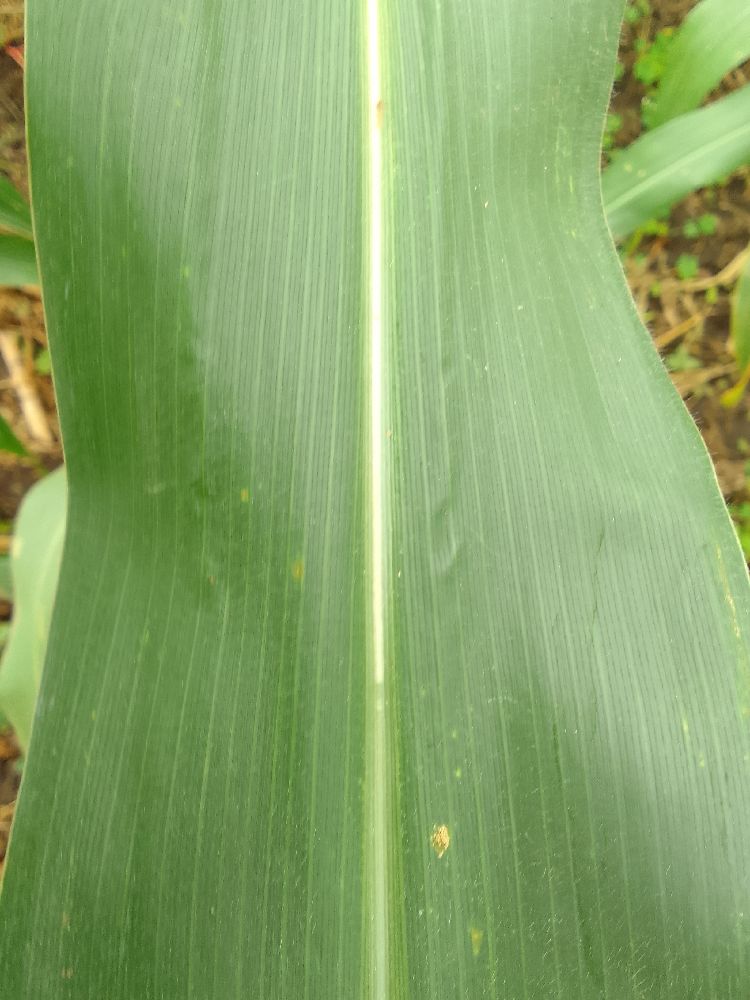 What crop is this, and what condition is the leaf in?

maize, healthy
